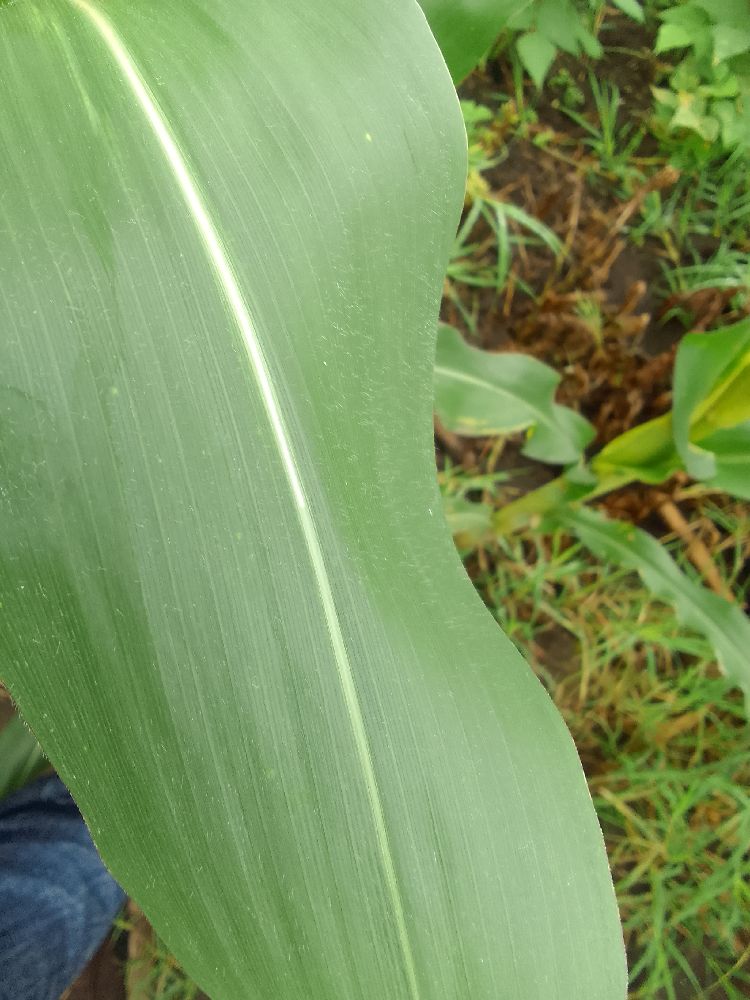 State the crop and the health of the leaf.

maize, healthy
